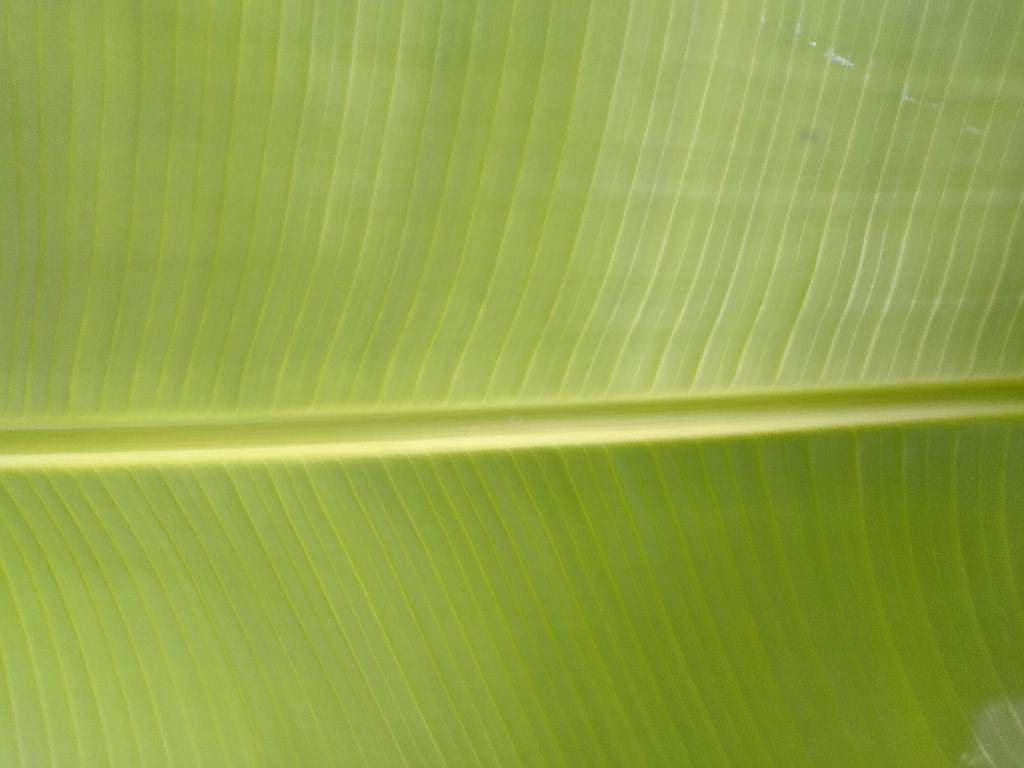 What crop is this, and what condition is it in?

banana, healthy
